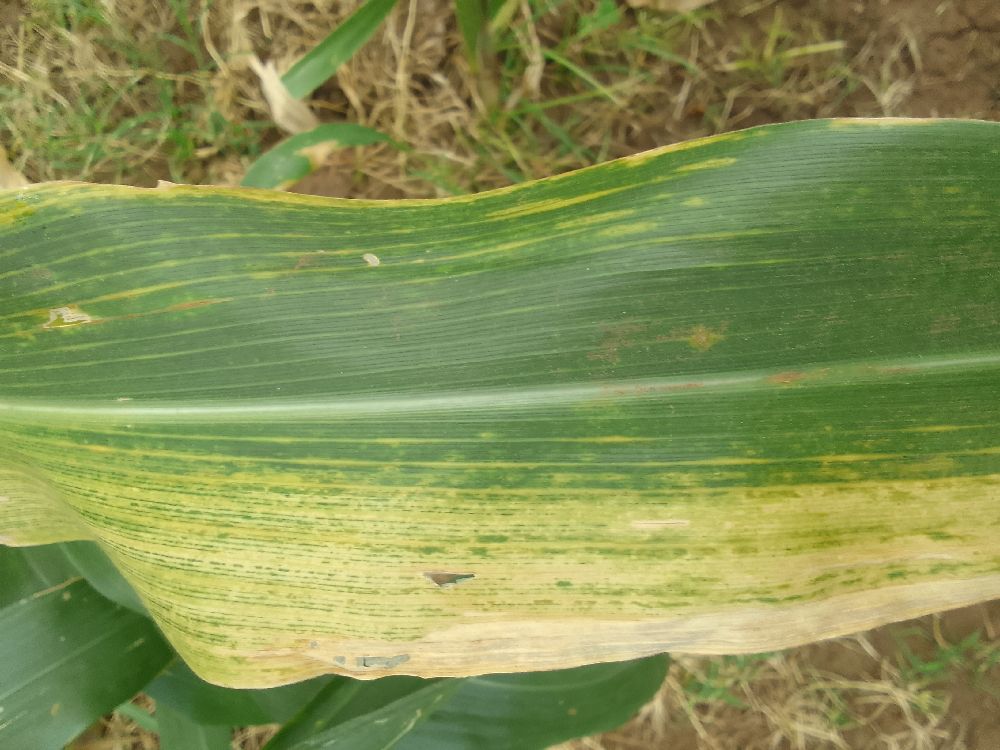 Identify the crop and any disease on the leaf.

maize, maize lethal necrosis
